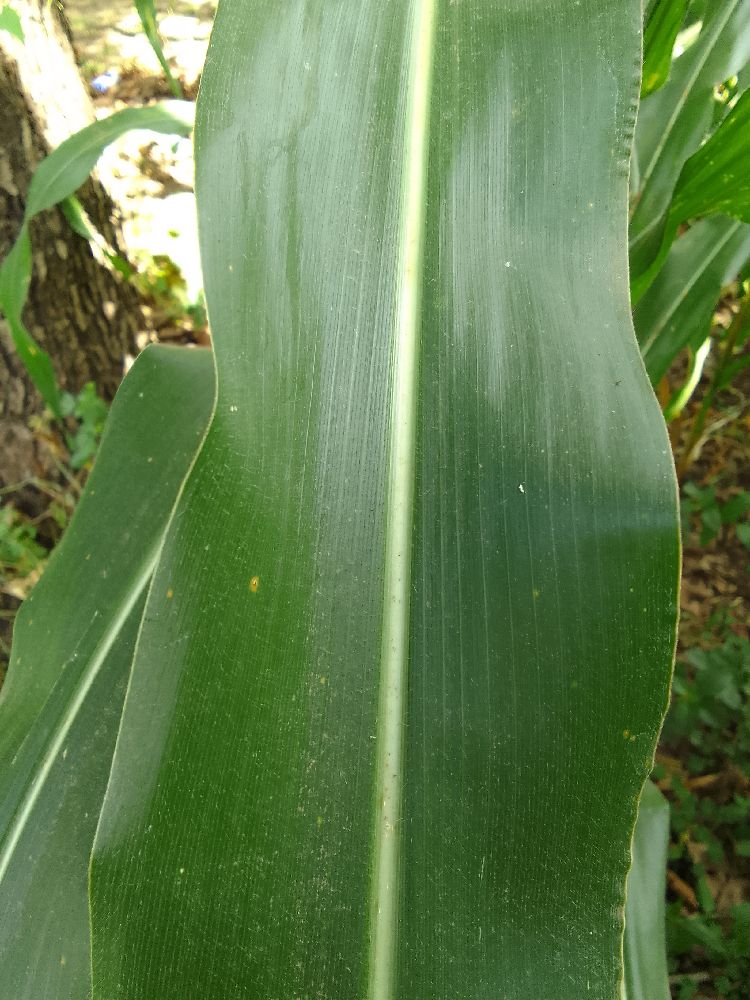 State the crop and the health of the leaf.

maize, healthy
